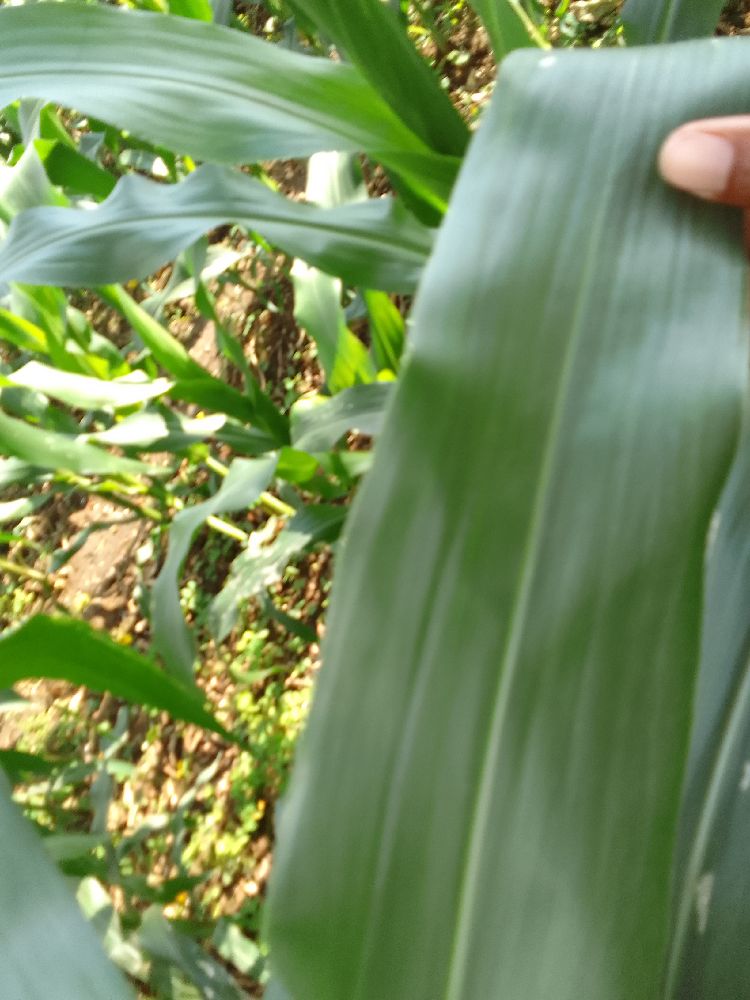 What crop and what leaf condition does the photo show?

maize, healthy
